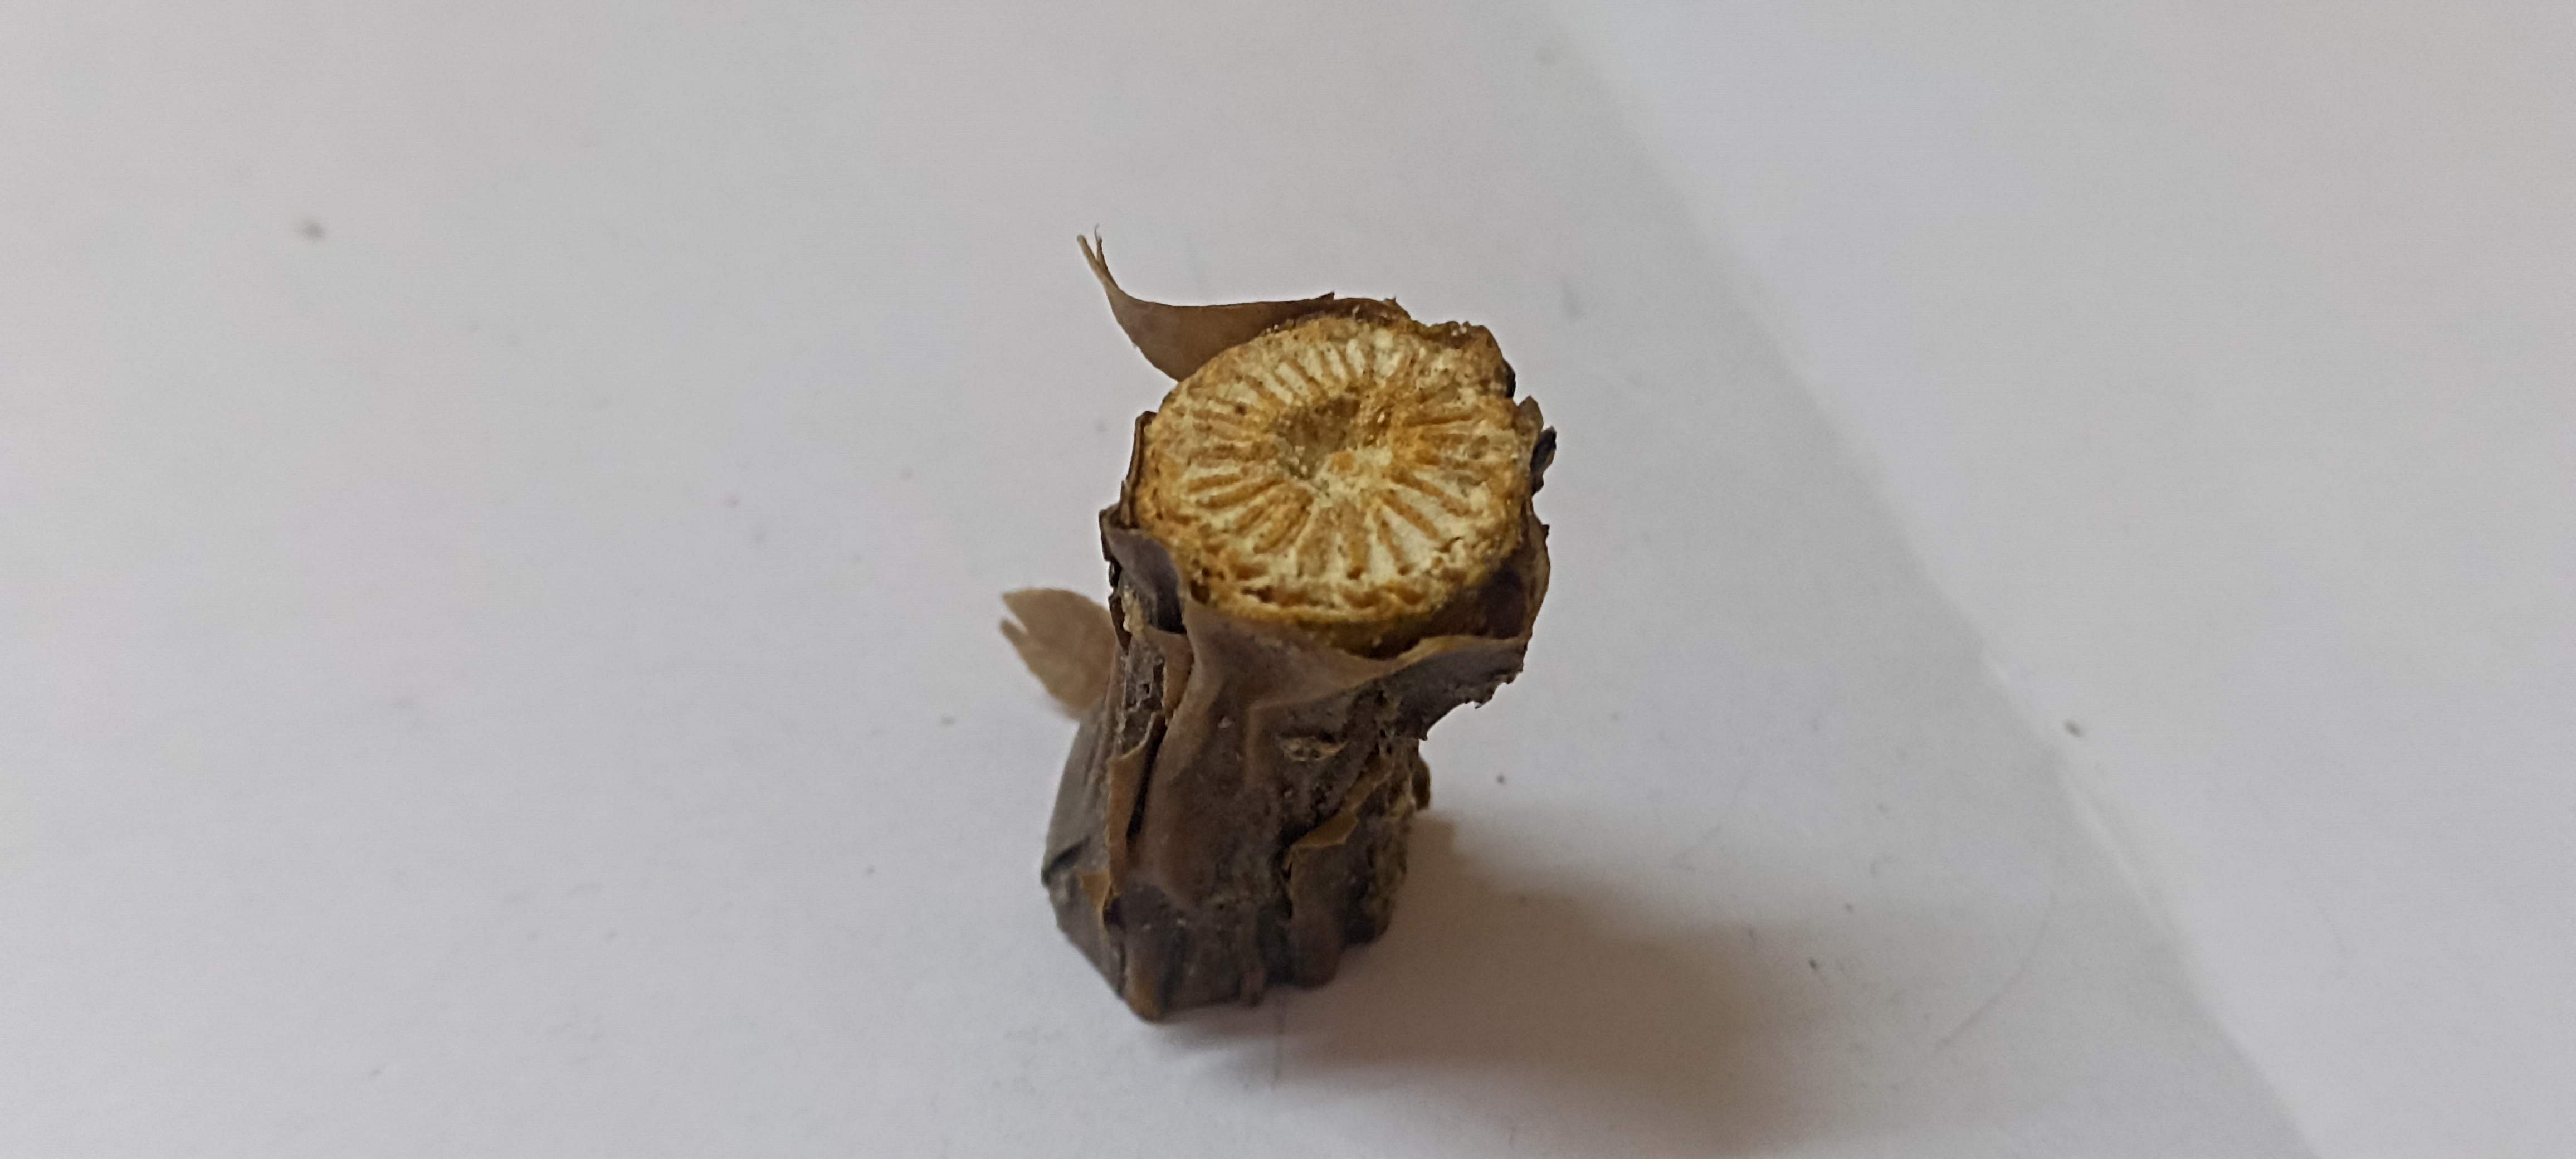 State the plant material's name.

gulvel
